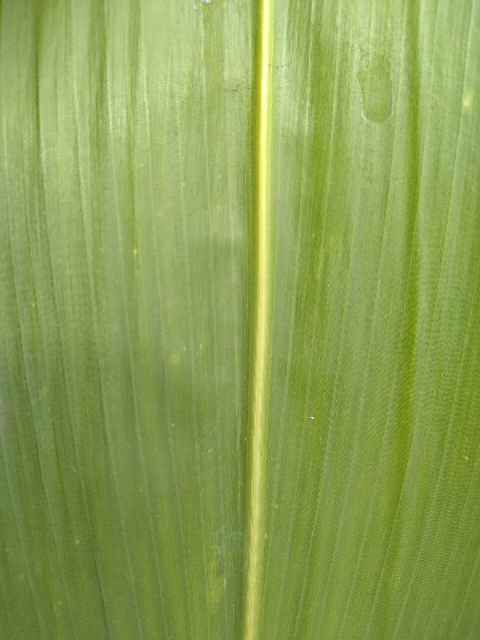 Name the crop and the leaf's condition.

maize, healthy
